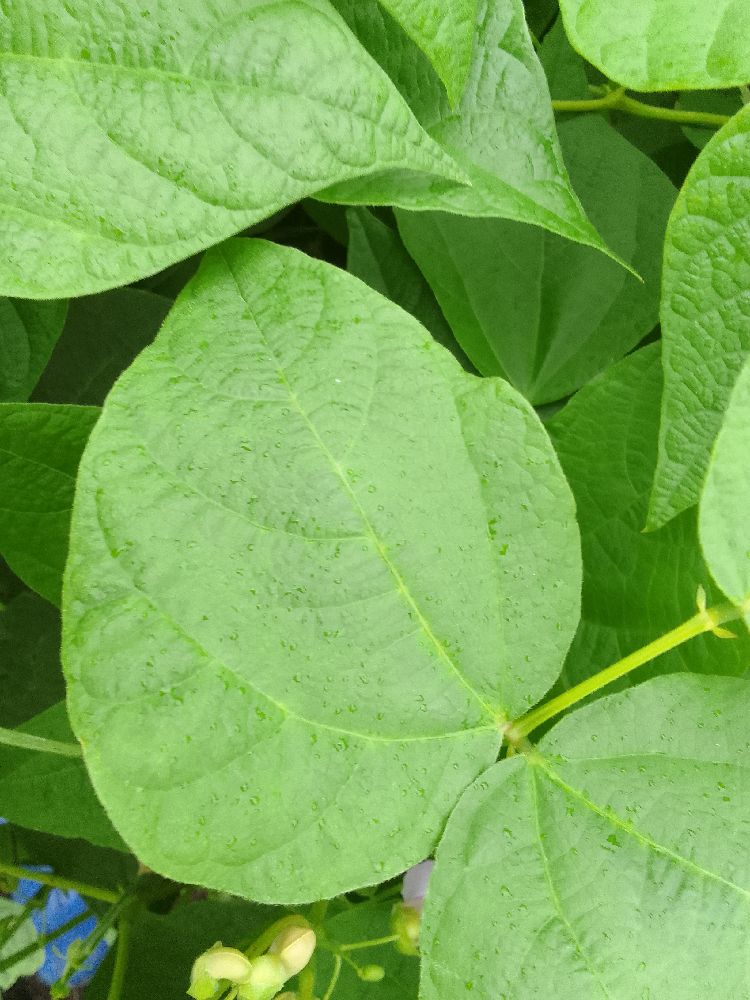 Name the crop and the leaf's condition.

common bean, healthy
